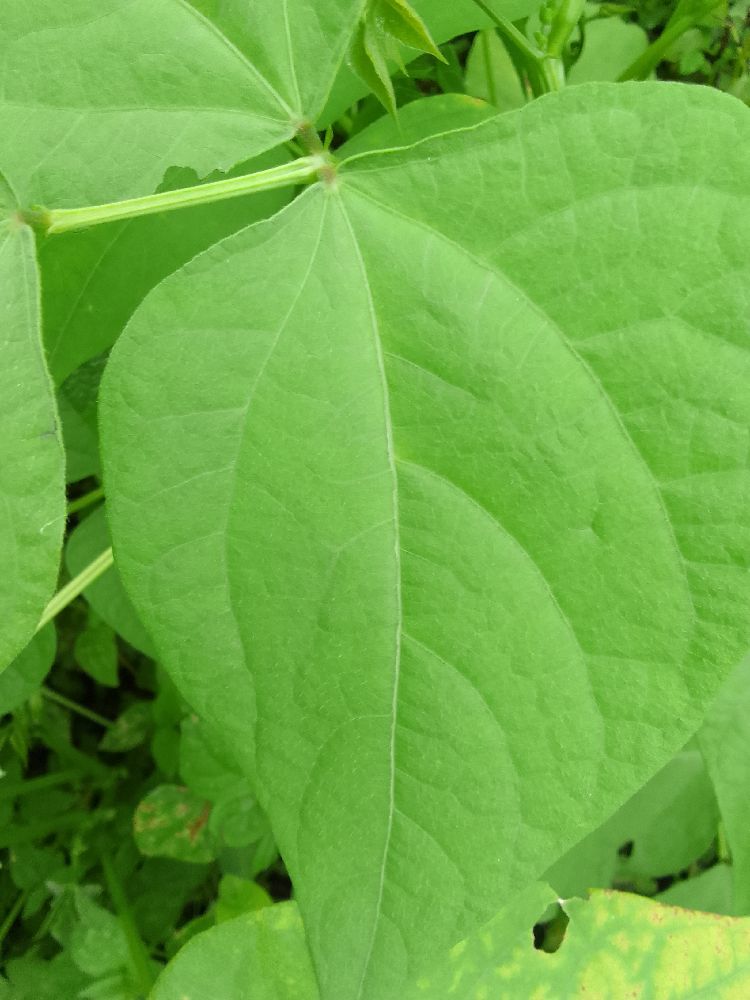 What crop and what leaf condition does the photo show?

common bean, healthy
